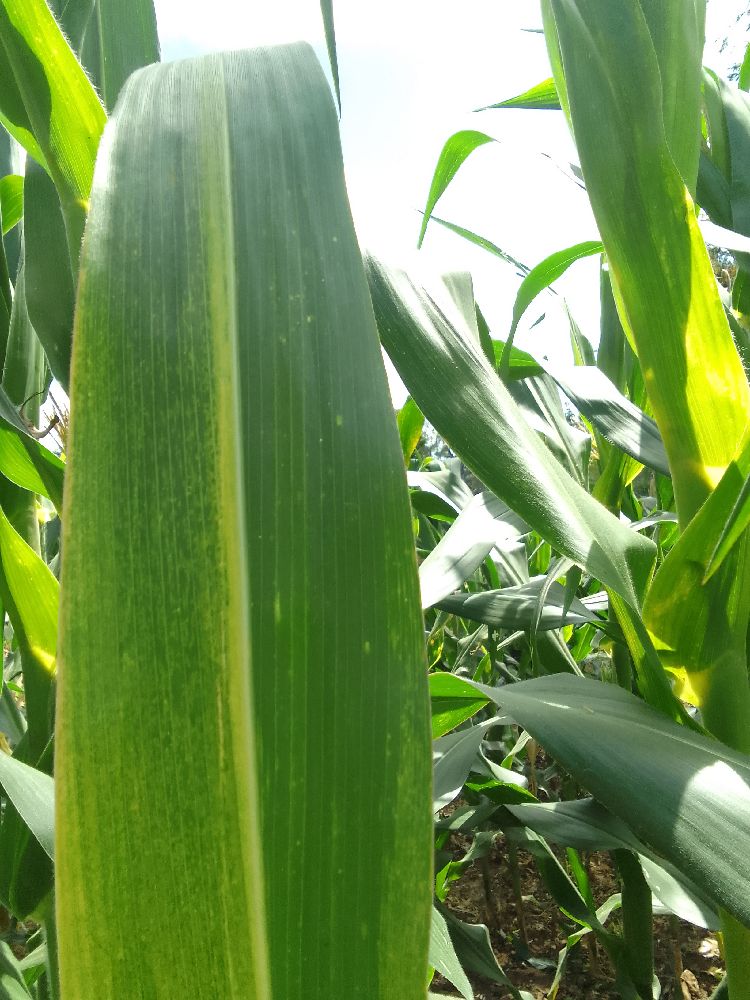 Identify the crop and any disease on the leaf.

maize, maize lethal necrosis
